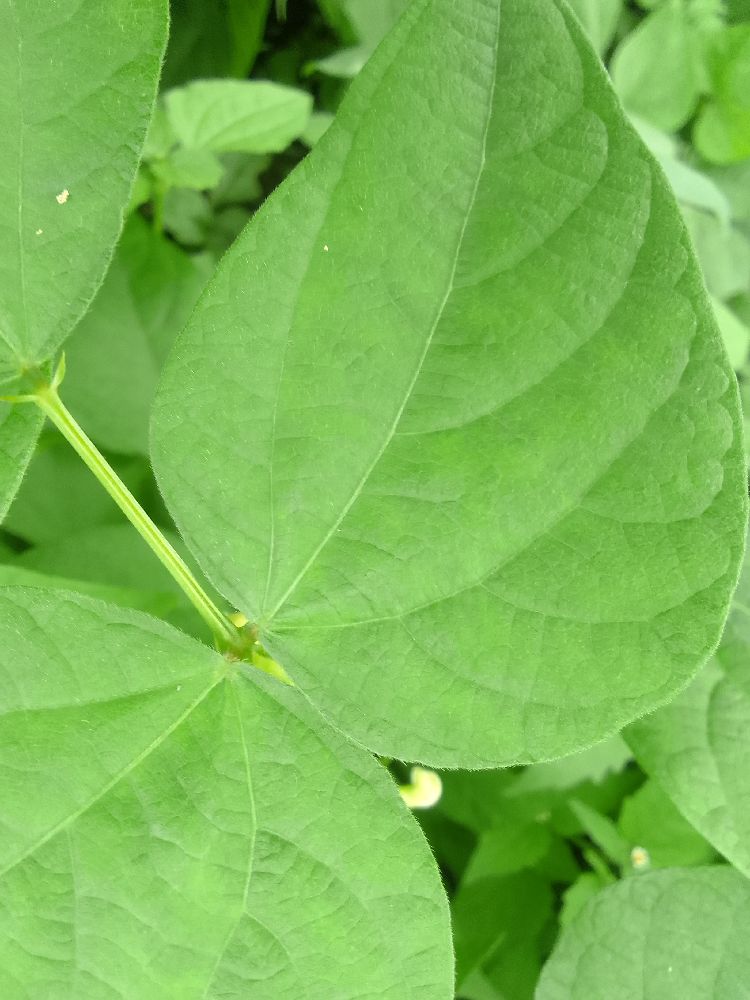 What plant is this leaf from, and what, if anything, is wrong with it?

common bean, healthy
